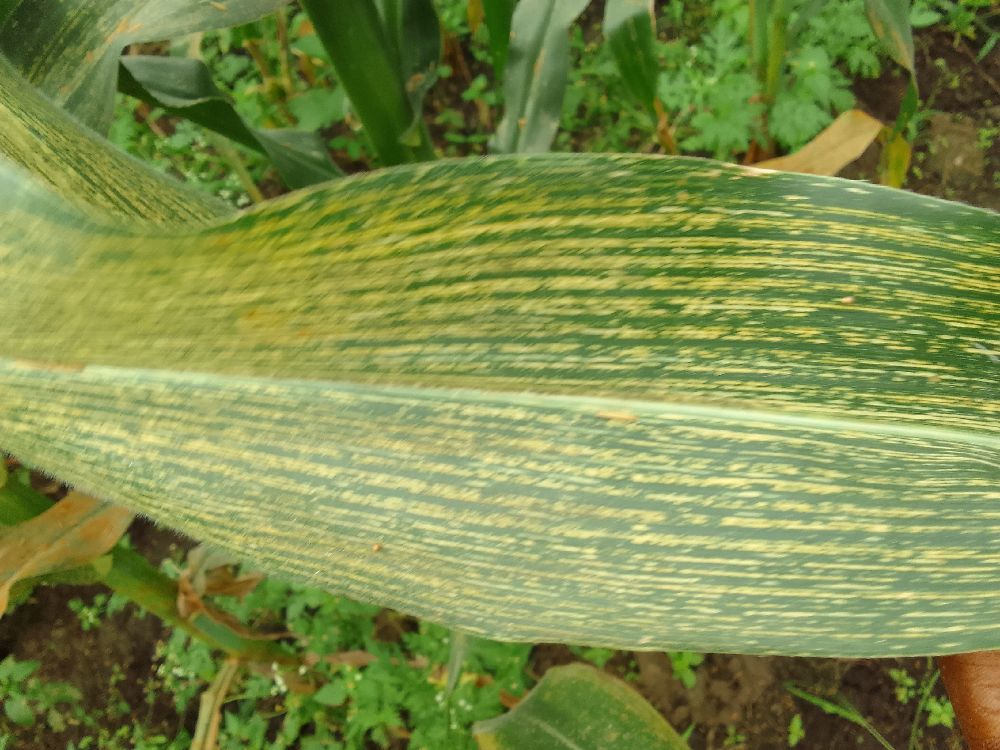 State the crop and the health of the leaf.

maize, maize streak virus
